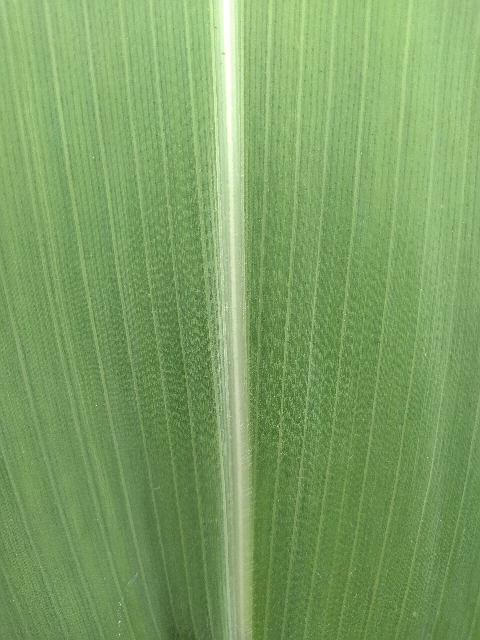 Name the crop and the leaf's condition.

maize, healthy
